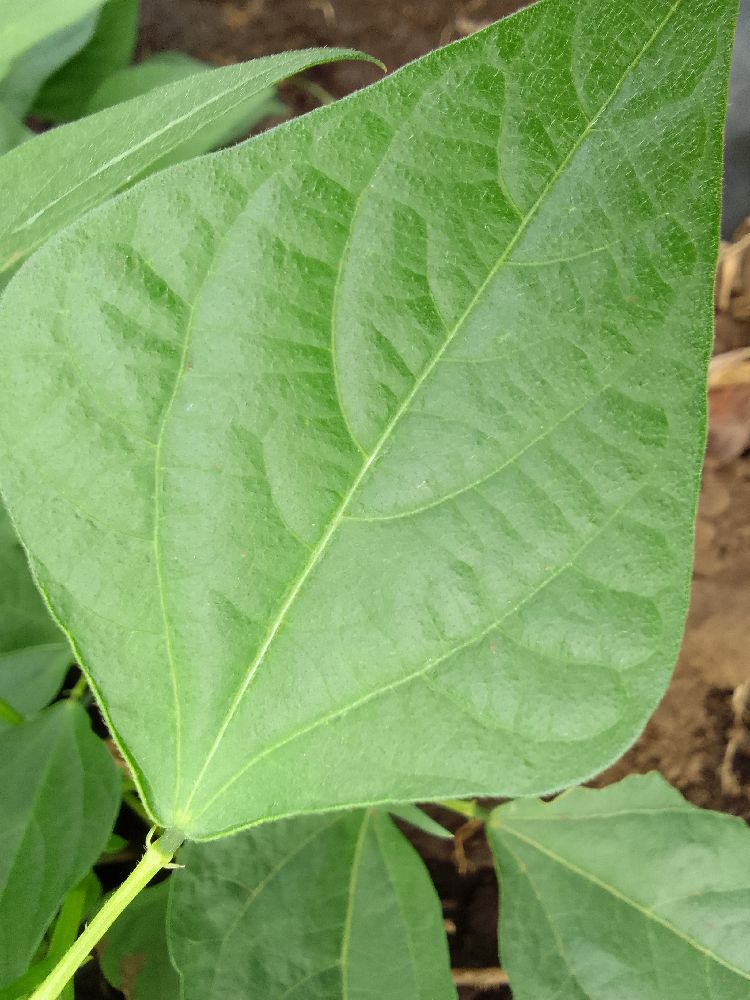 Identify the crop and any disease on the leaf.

common bean, healthy
